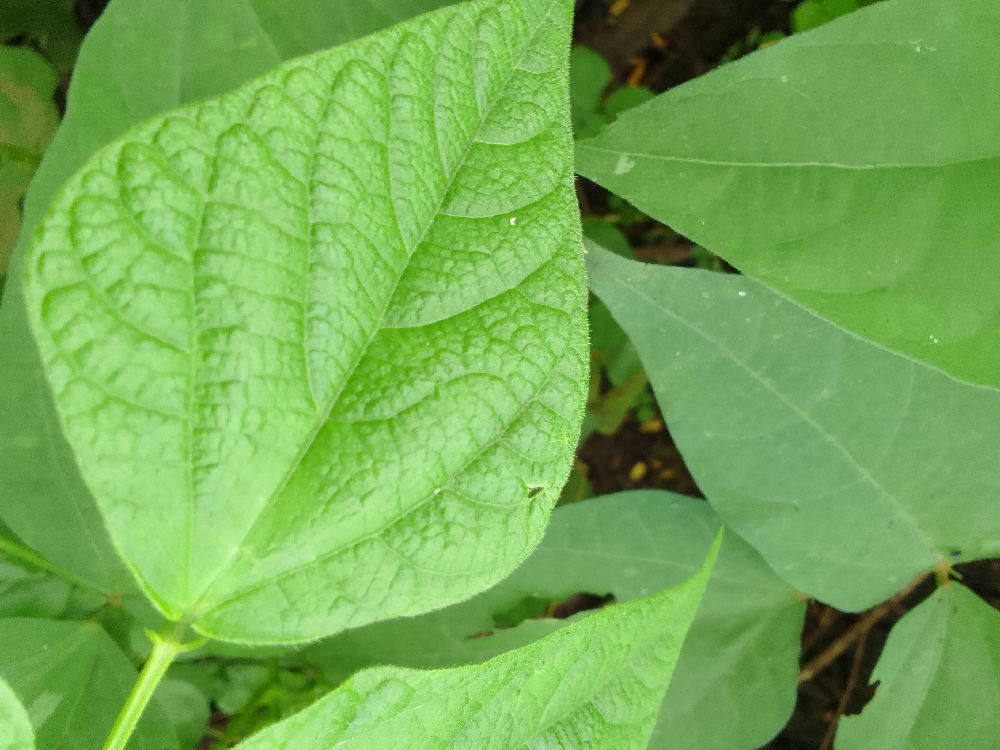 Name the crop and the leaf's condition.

common bean, healthy
